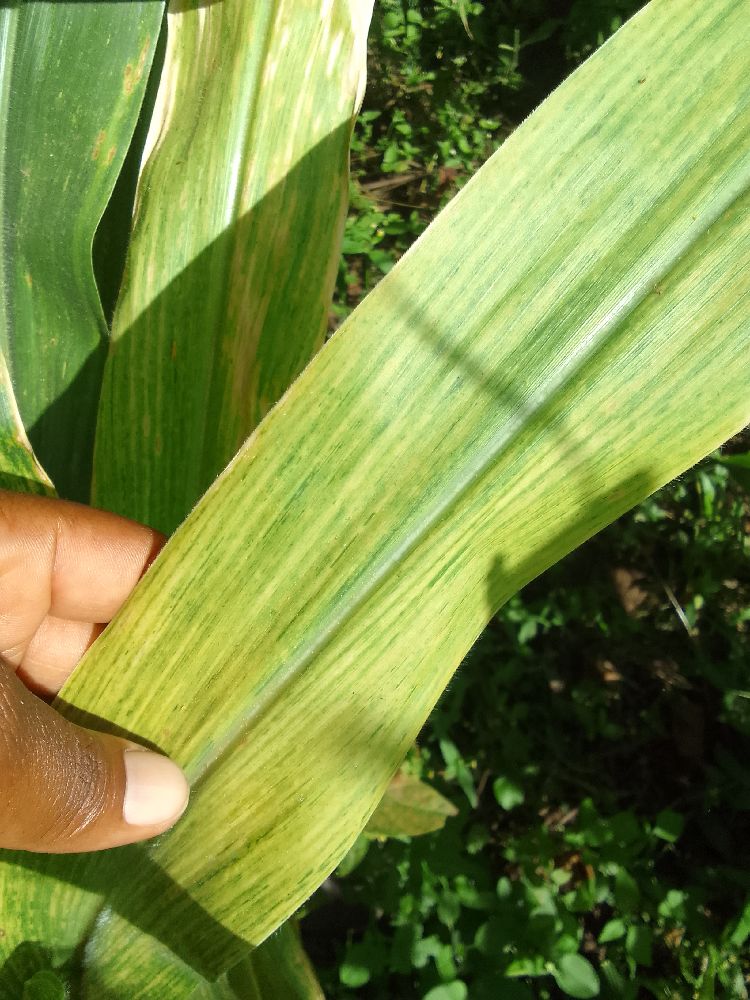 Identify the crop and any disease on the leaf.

maize, maize lethal necrosis
